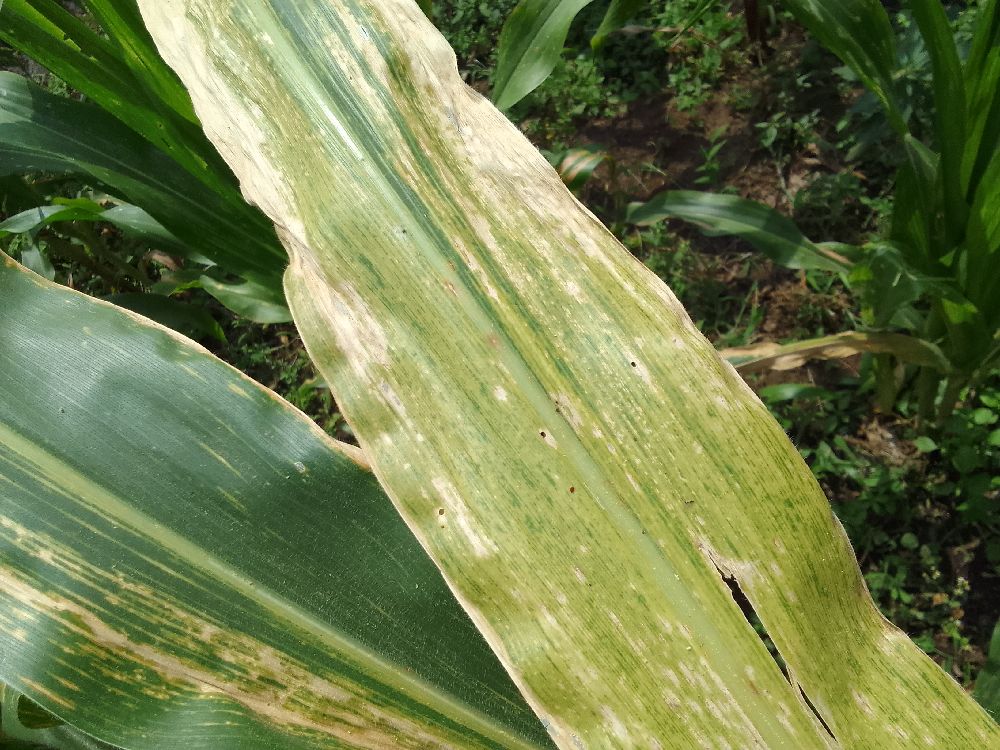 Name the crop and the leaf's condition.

maize, maize lethal necrosis
